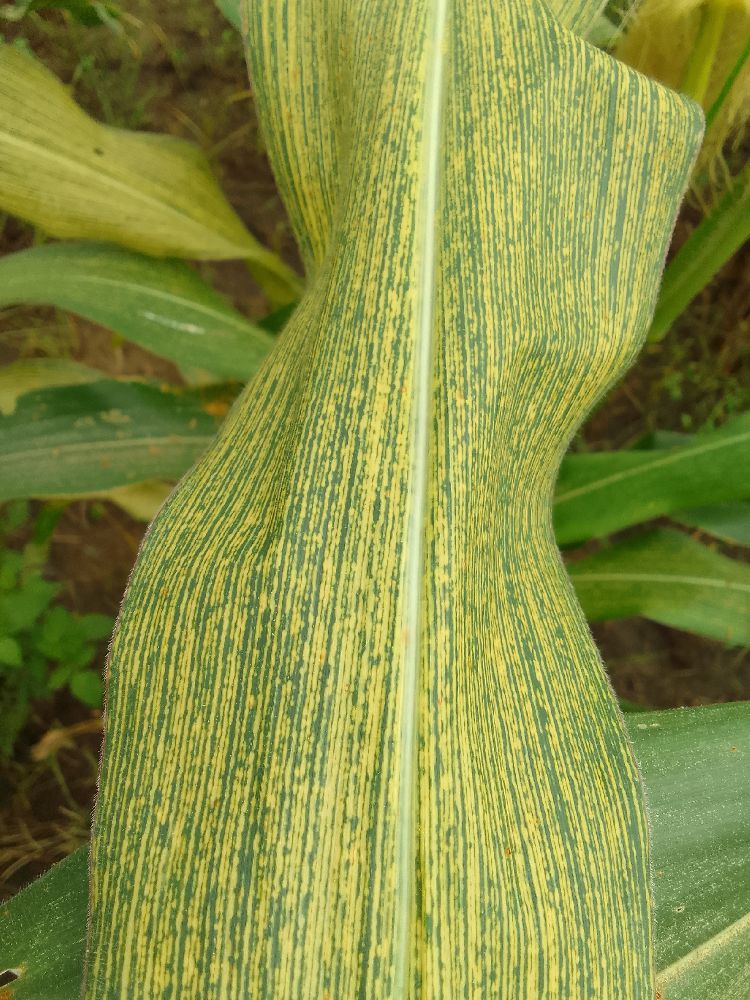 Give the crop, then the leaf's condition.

maize, maize streak virus
